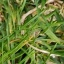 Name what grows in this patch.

grass
